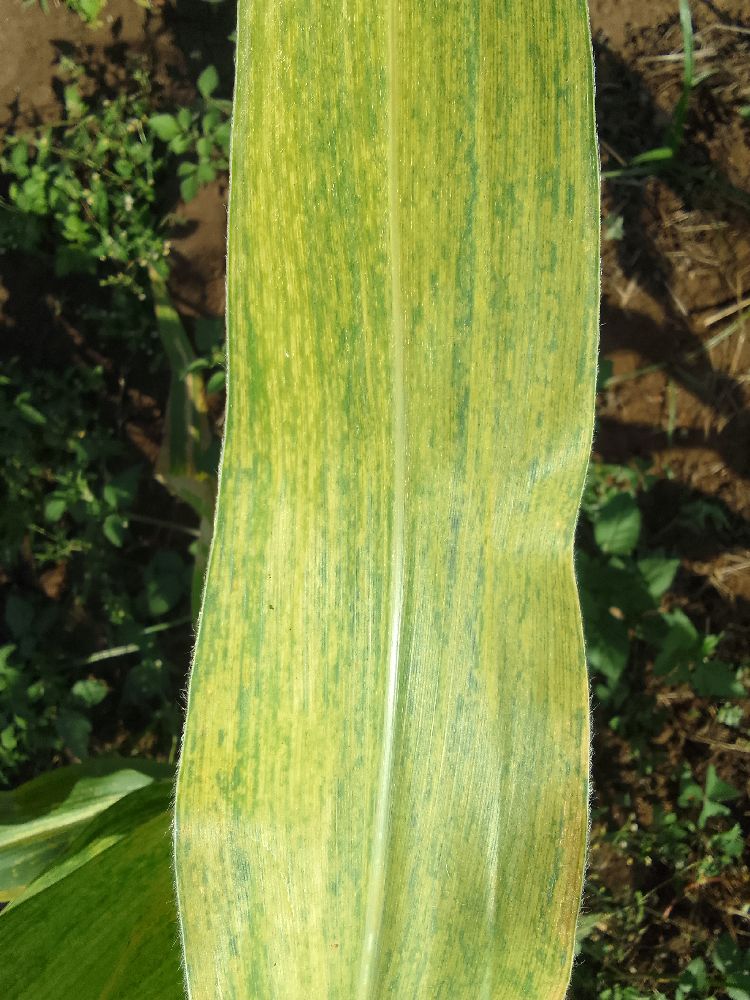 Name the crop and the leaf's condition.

maize, maize lethal necrosis
